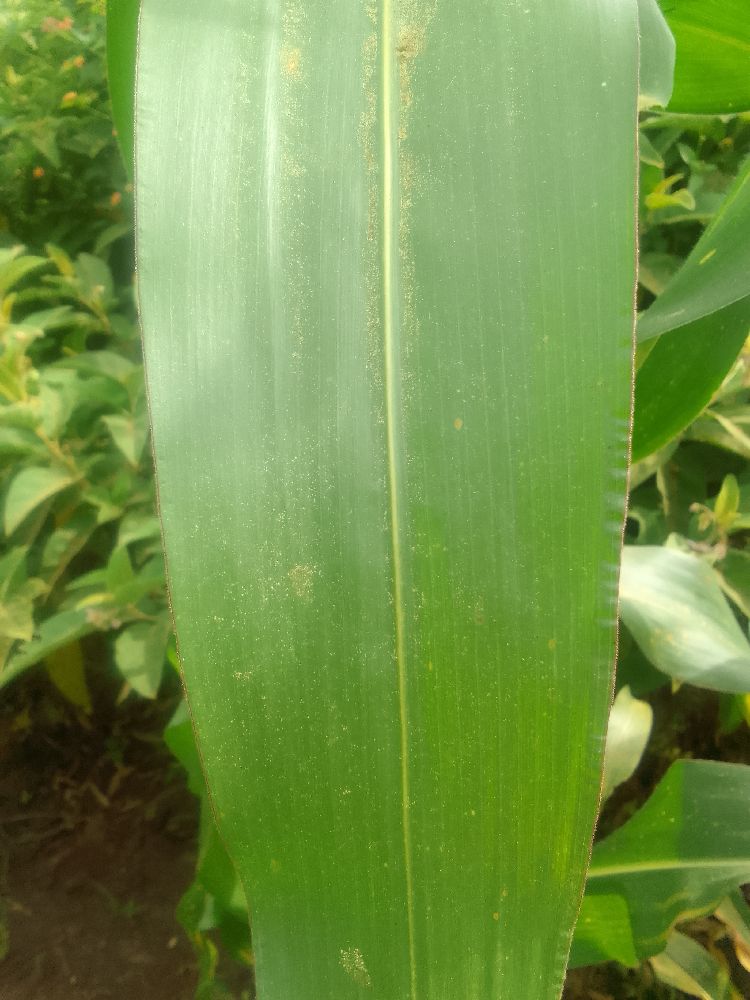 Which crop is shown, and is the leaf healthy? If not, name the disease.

maize, healthy
